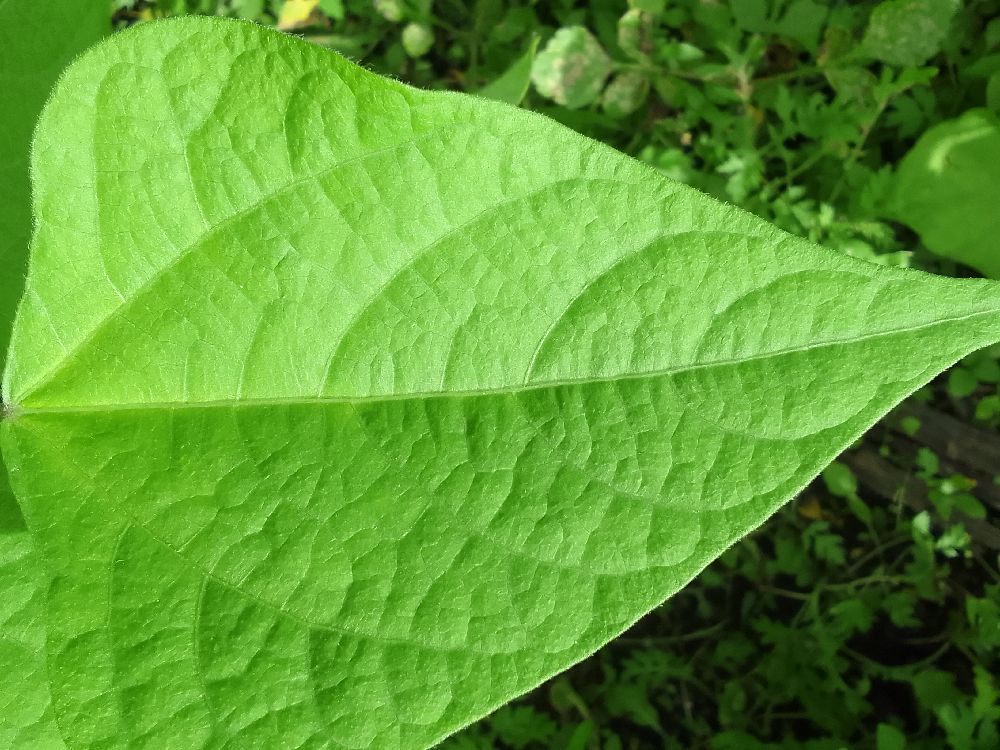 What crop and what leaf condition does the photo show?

common bean, healthy
